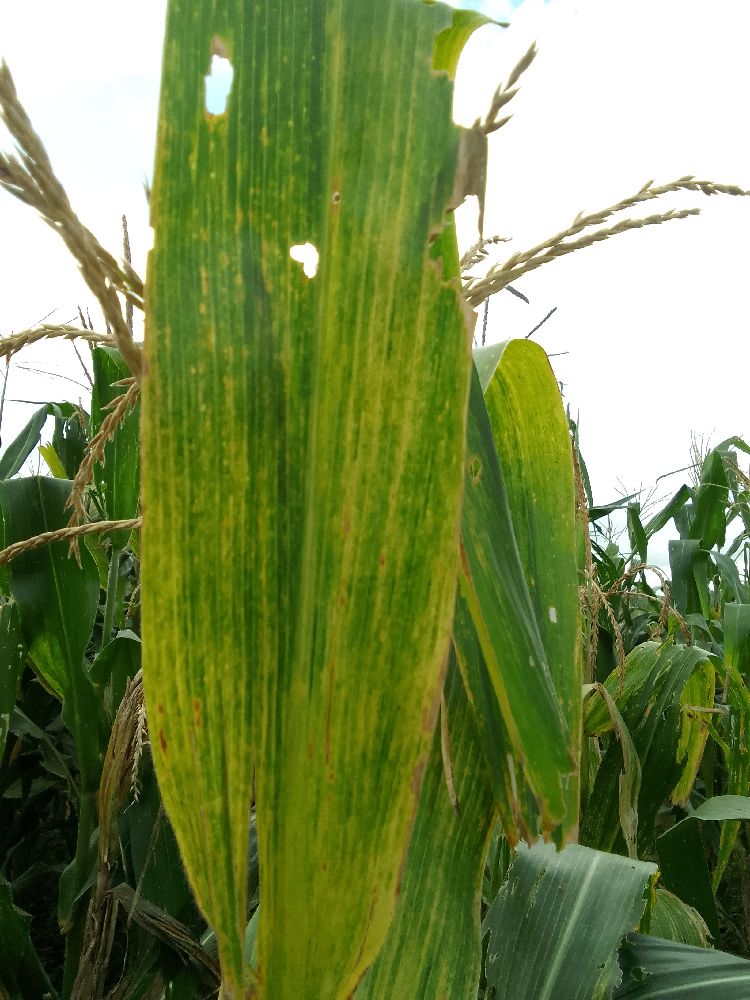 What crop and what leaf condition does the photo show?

maize, maize lethal necrosis
